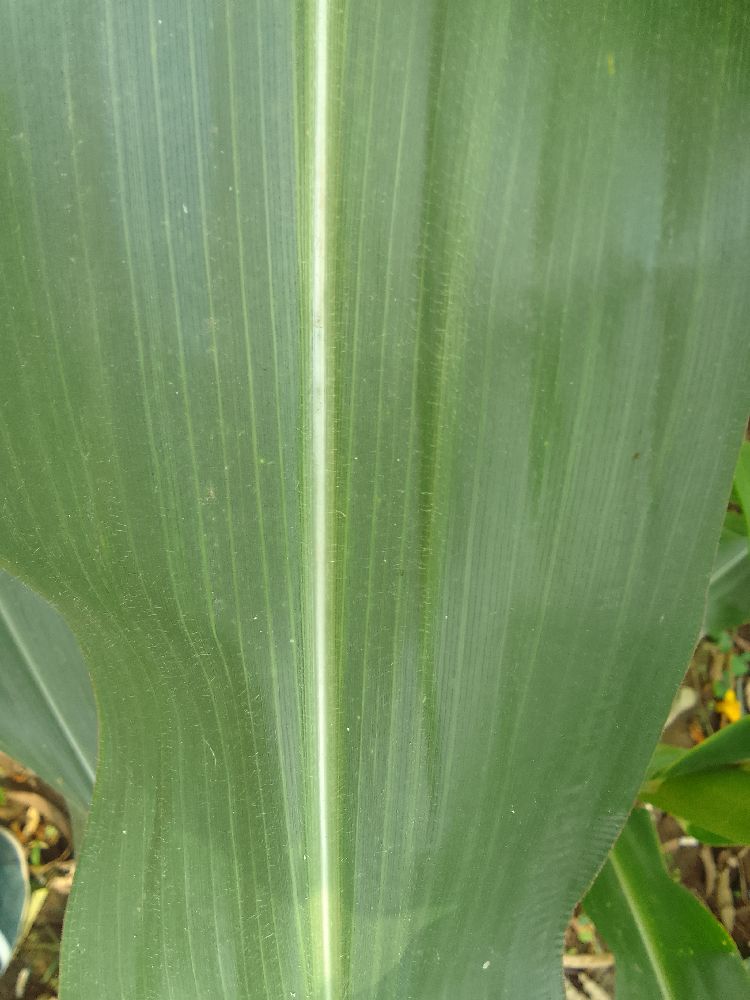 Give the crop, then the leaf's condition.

maize, healthy
